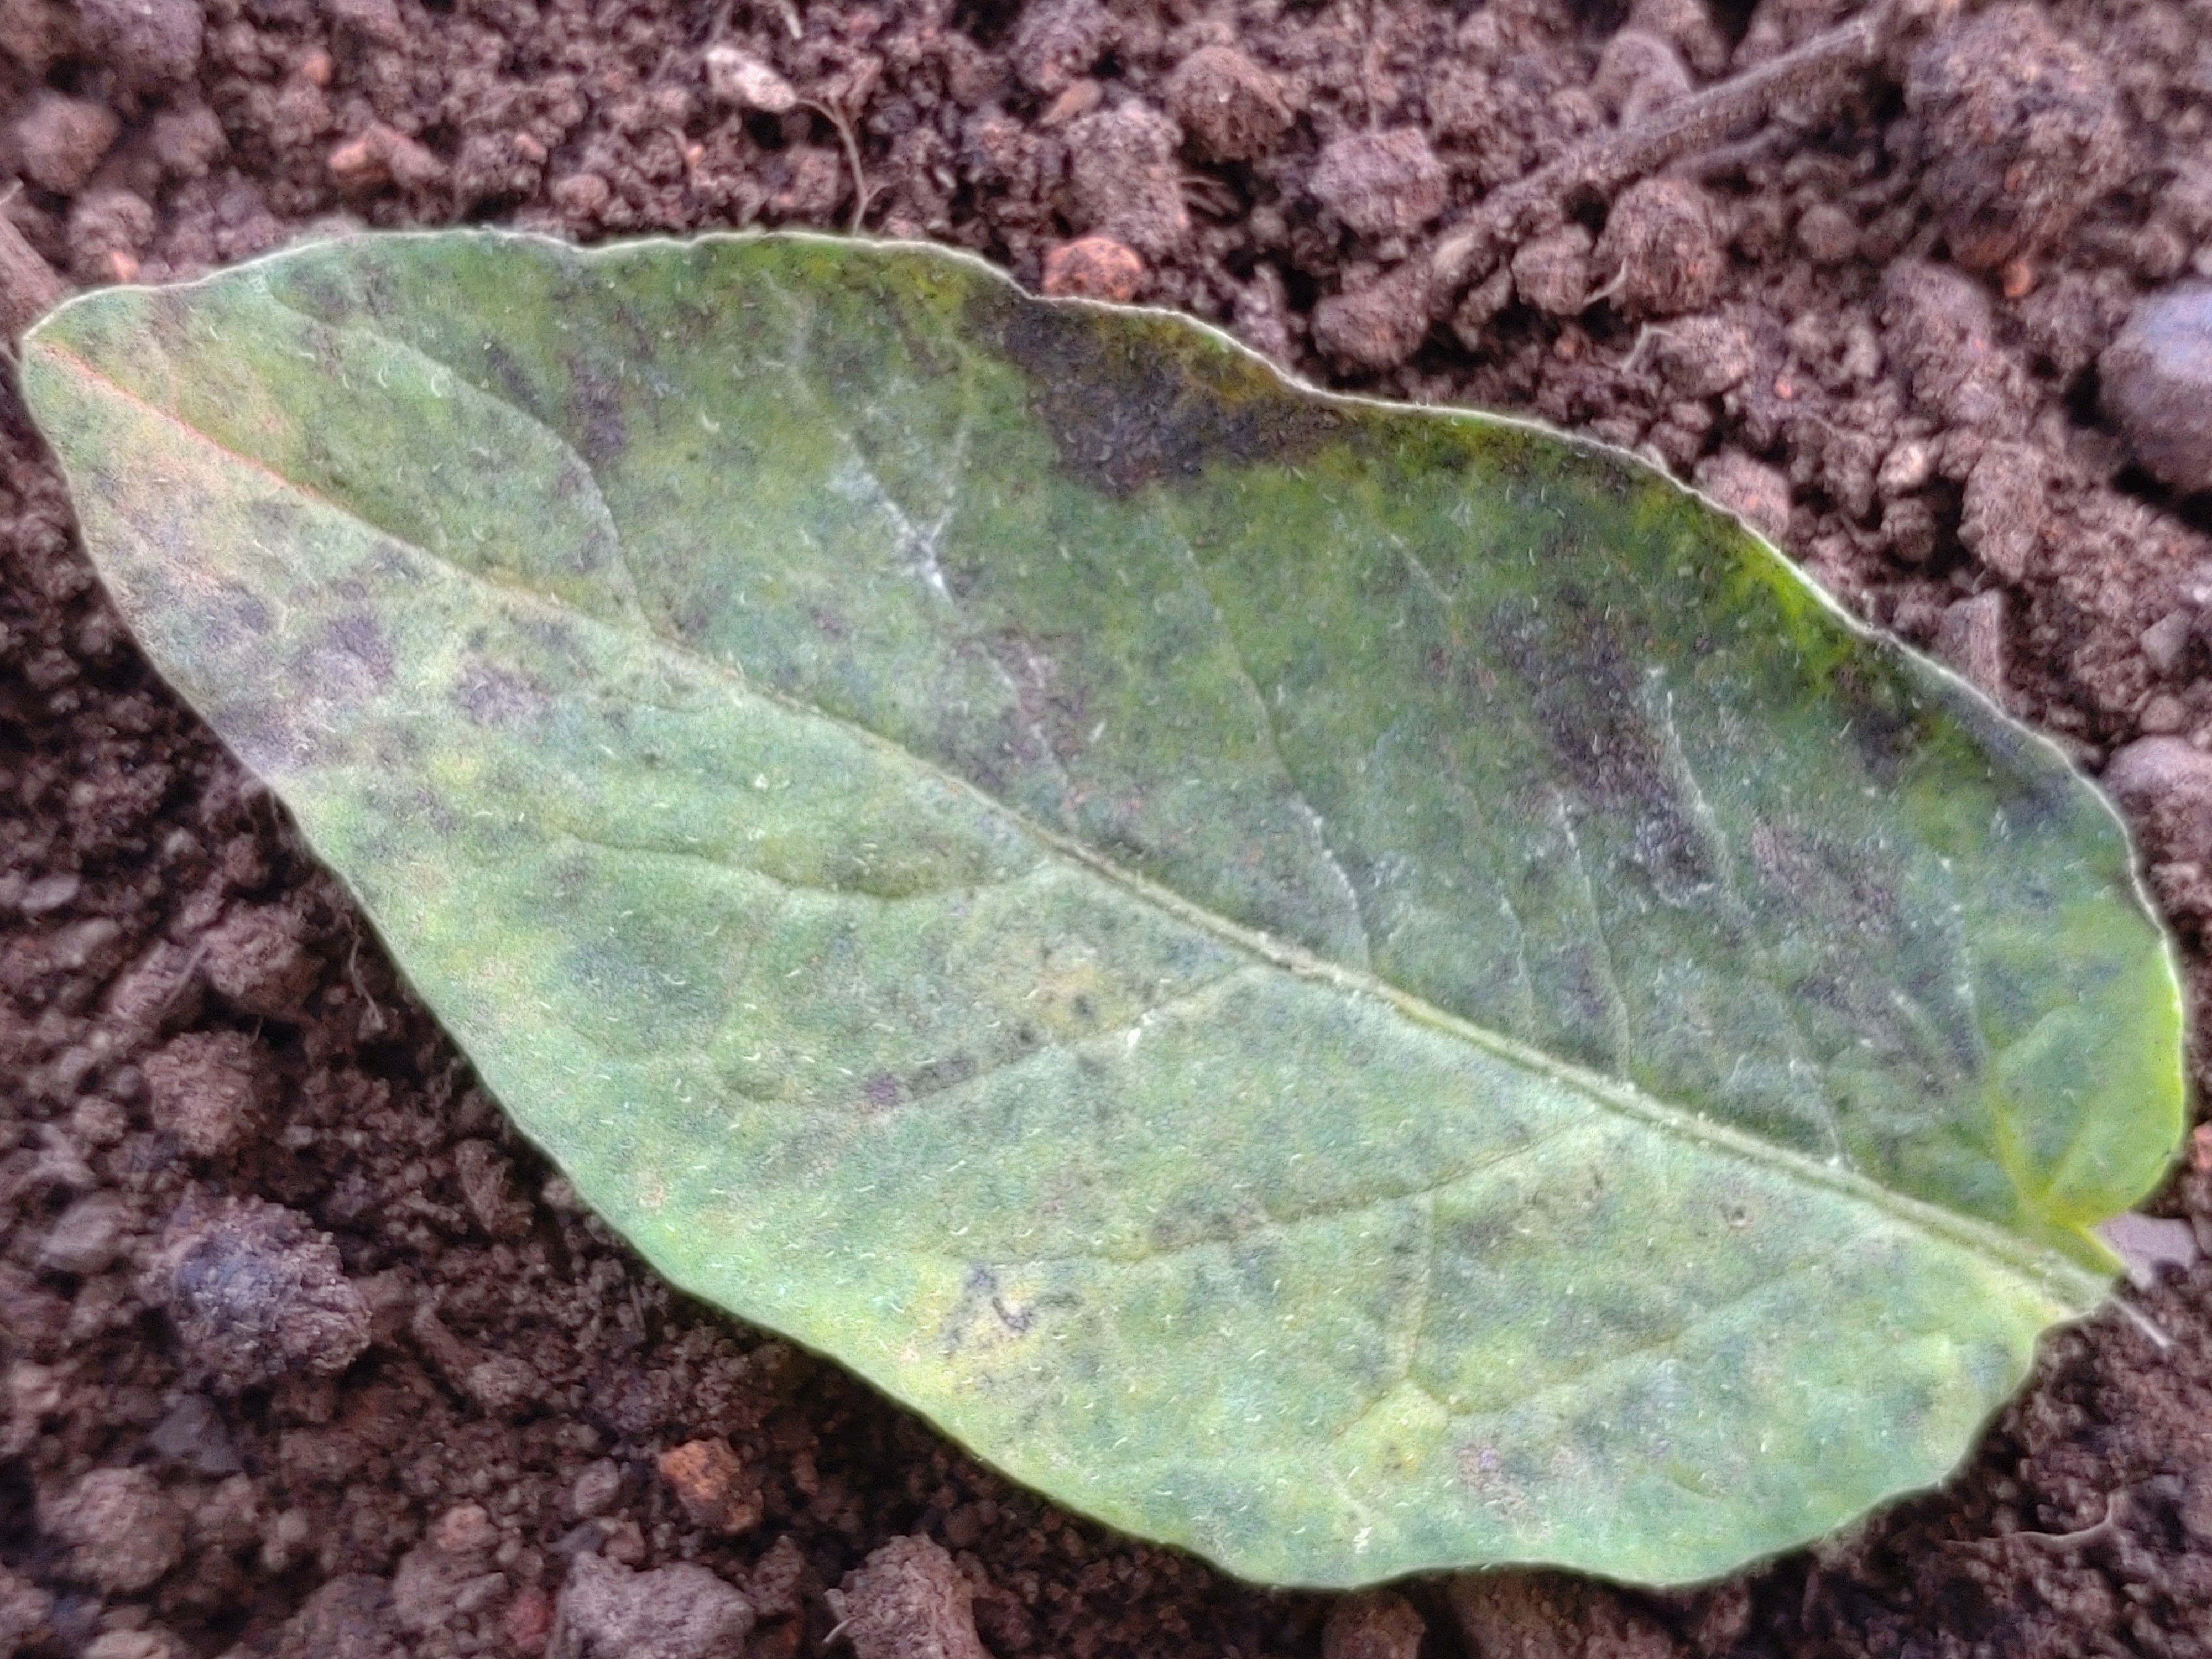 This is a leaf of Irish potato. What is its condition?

late blight
